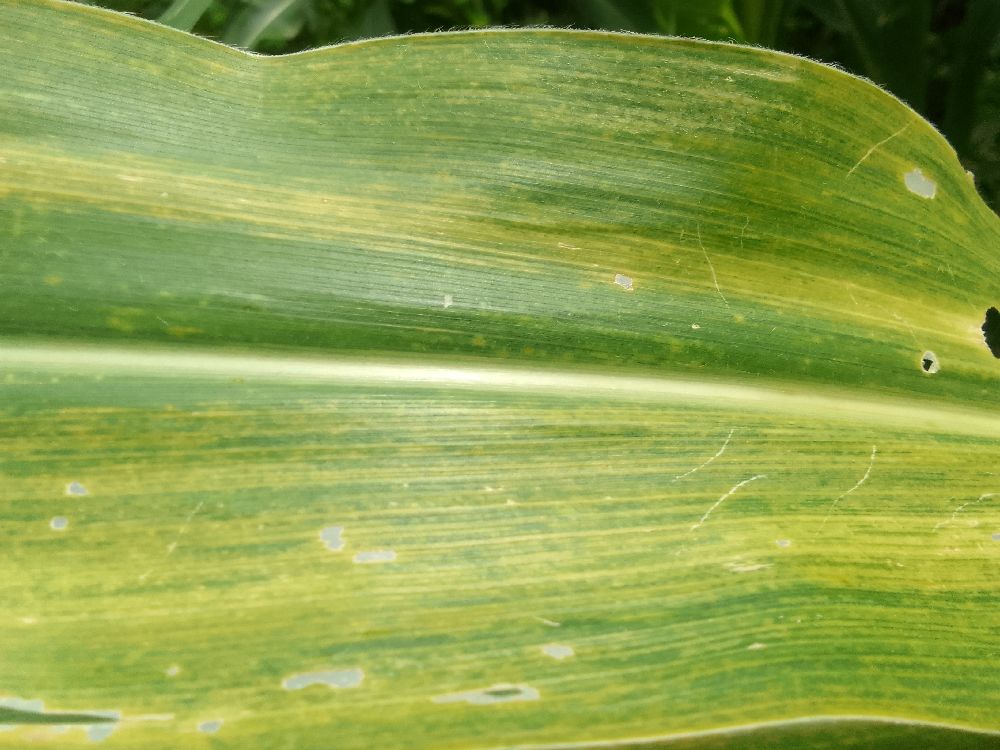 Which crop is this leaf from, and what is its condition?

maize, maize lethal necrosis
